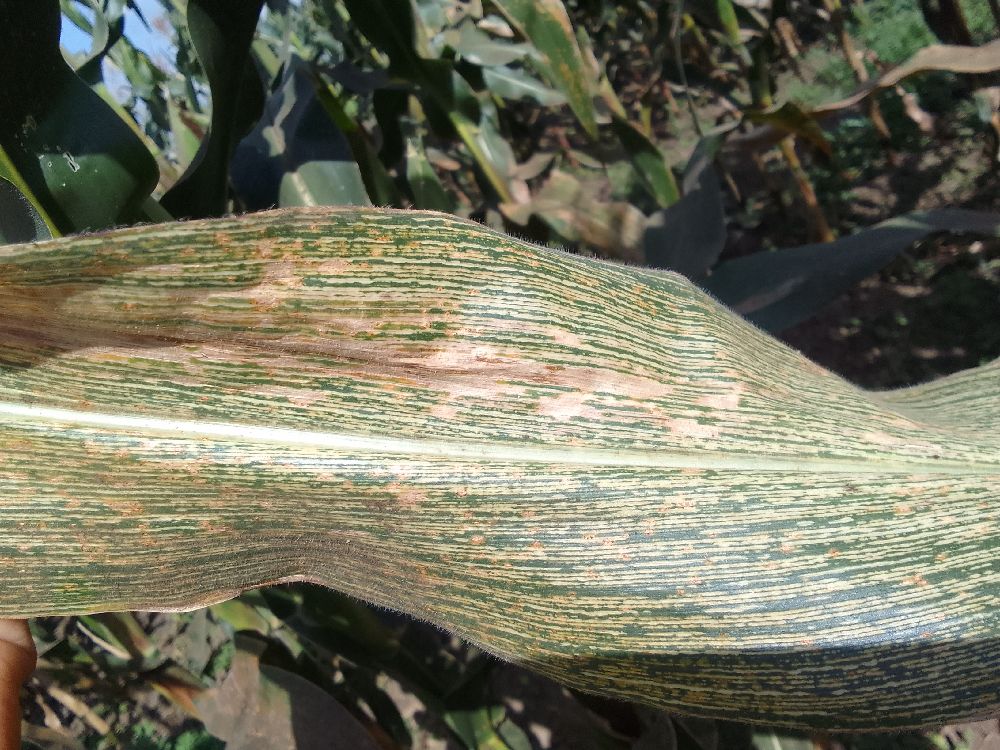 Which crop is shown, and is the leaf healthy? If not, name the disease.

maize, maize streak virus
